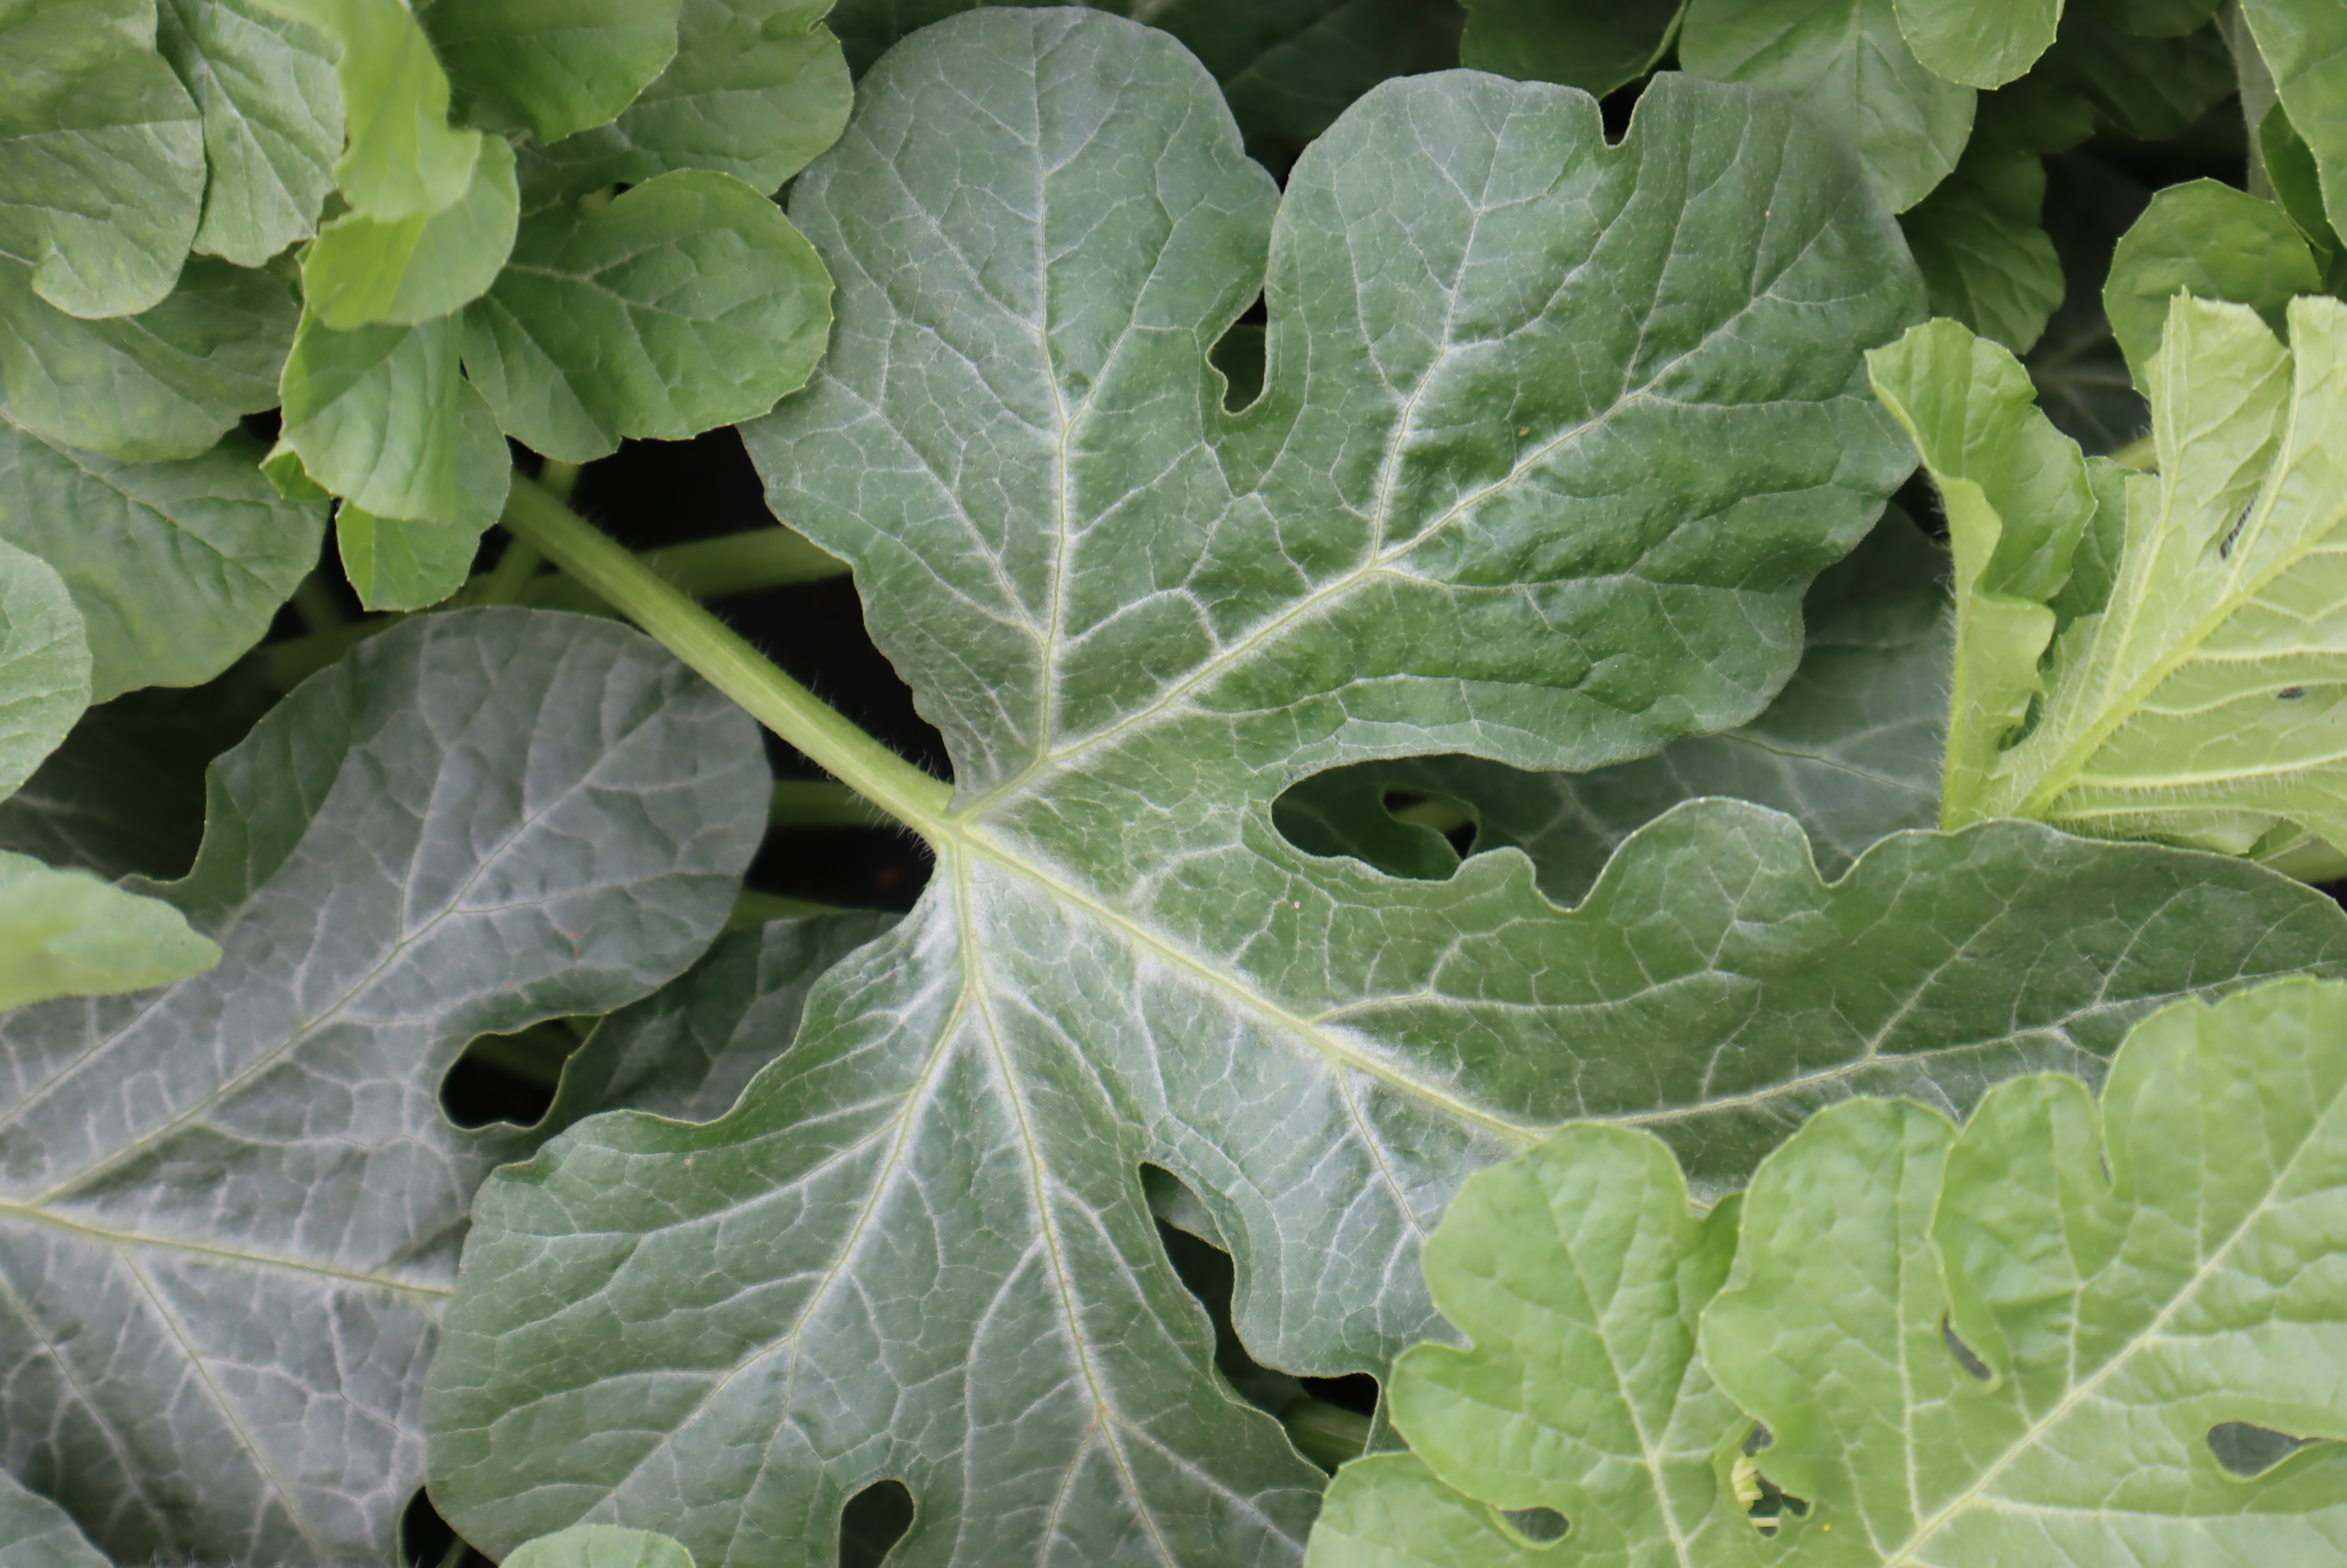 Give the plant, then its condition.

watermelon, healthy
